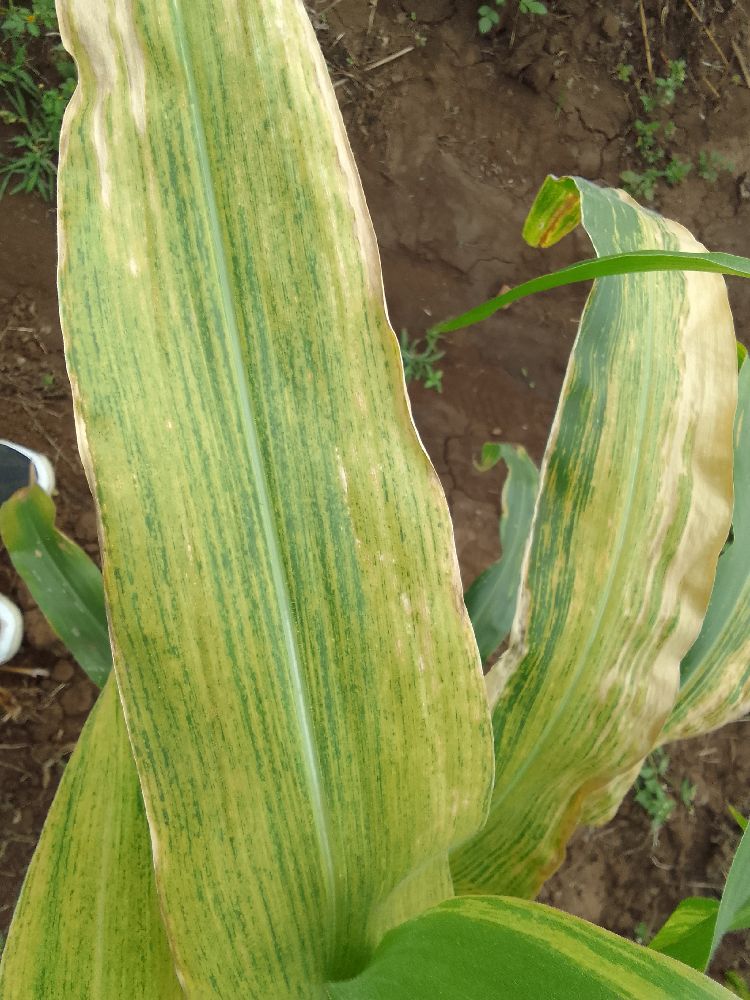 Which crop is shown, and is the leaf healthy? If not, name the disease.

maize, maize lethal necrosis
